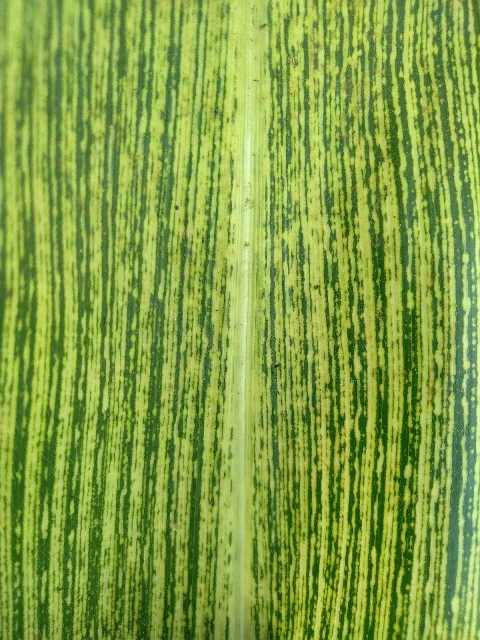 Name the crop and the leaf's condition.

maize, maize streak virus
